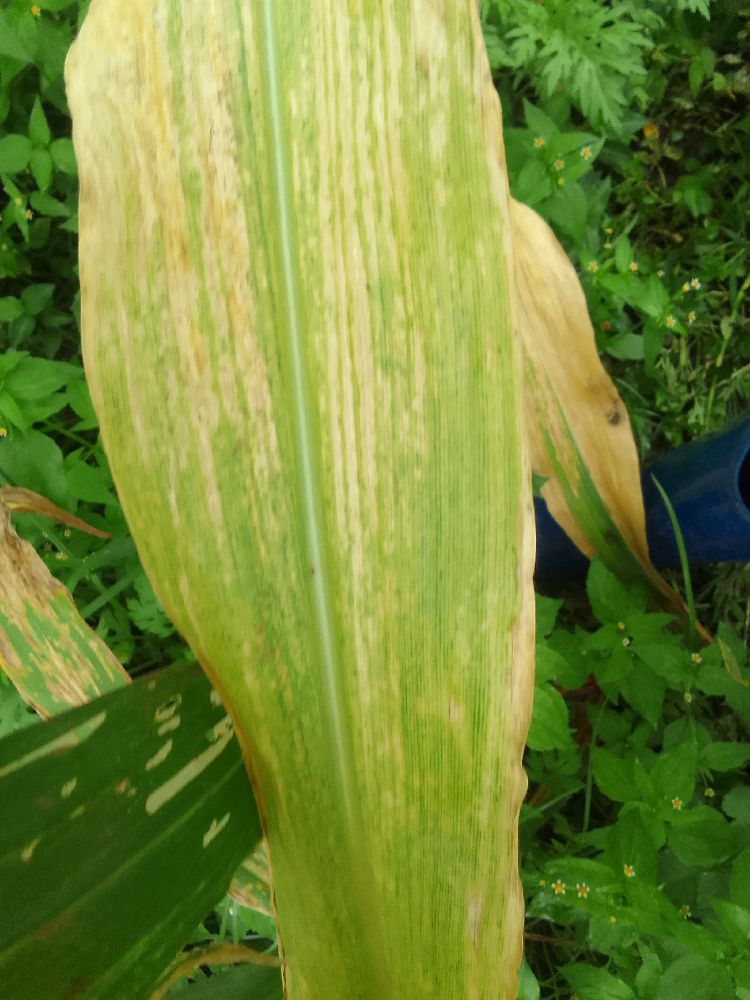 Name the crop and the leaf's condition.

maize, maize lethal necrosis
